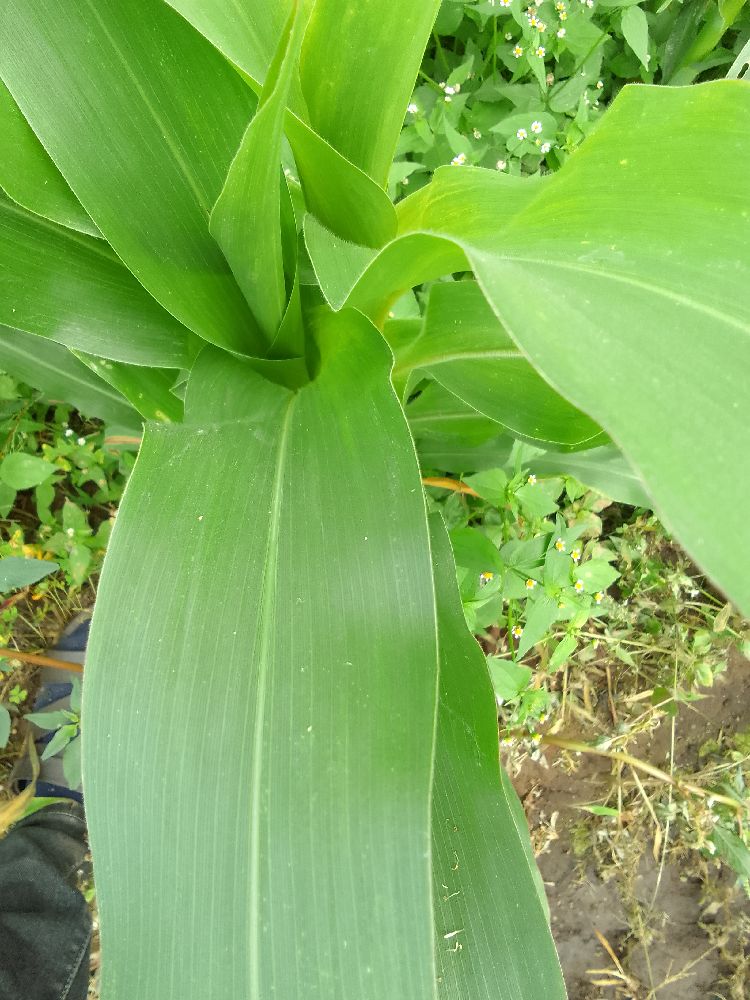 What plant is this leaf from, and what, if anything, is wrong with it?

maize, healthy
